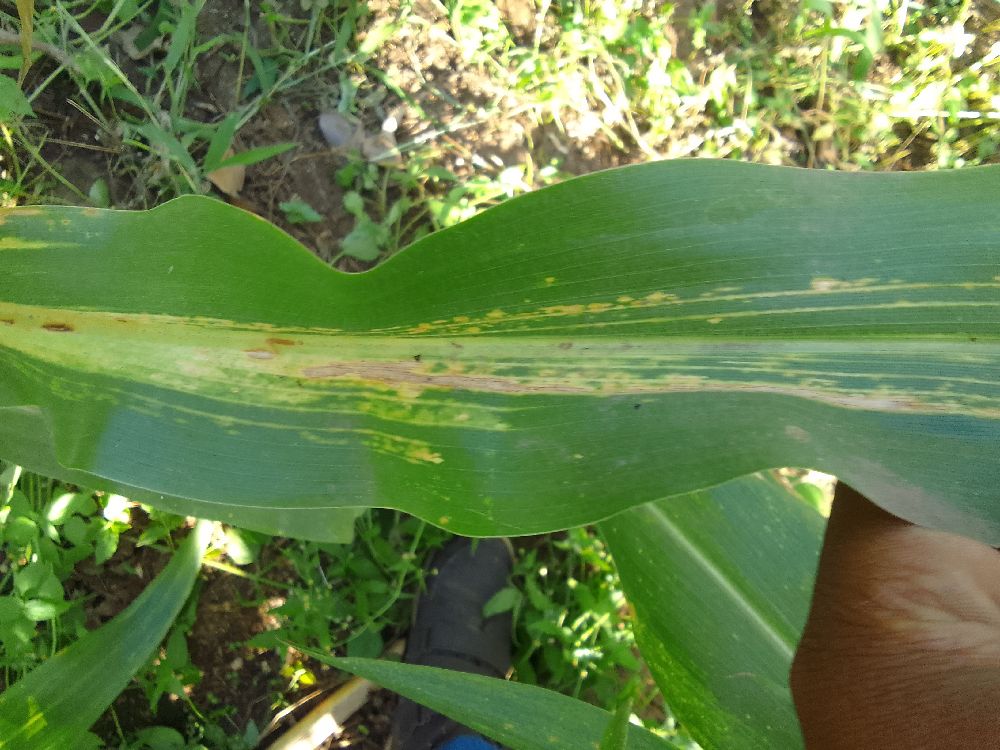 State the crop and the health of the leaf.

maize, maize lethal necrosis
